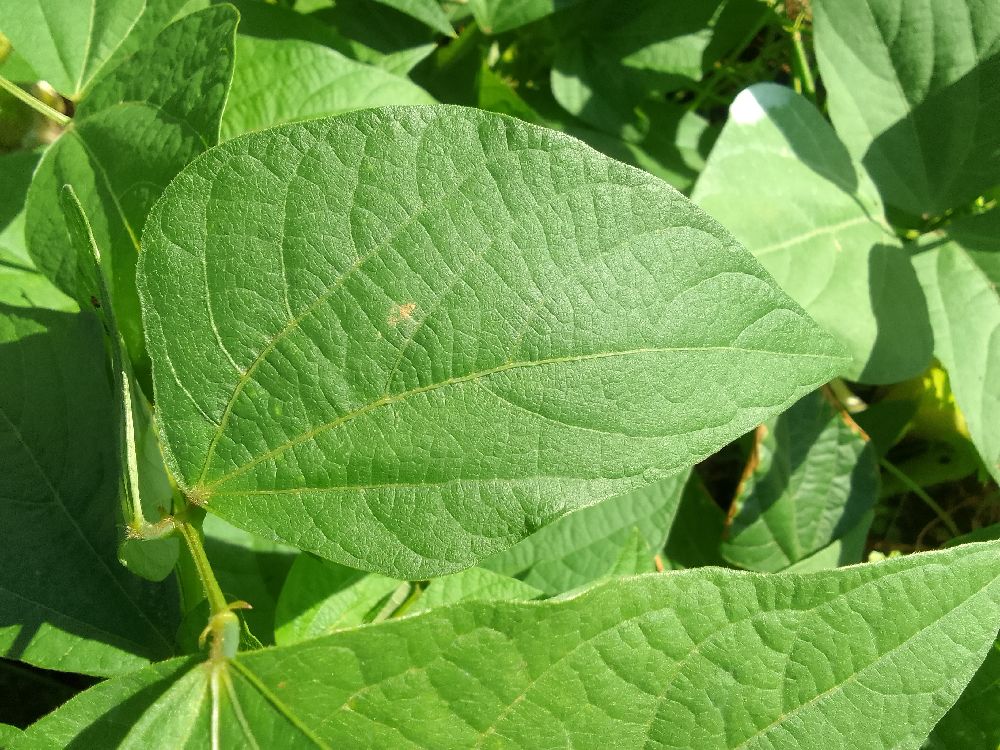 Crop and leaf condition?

common bean, healthy
